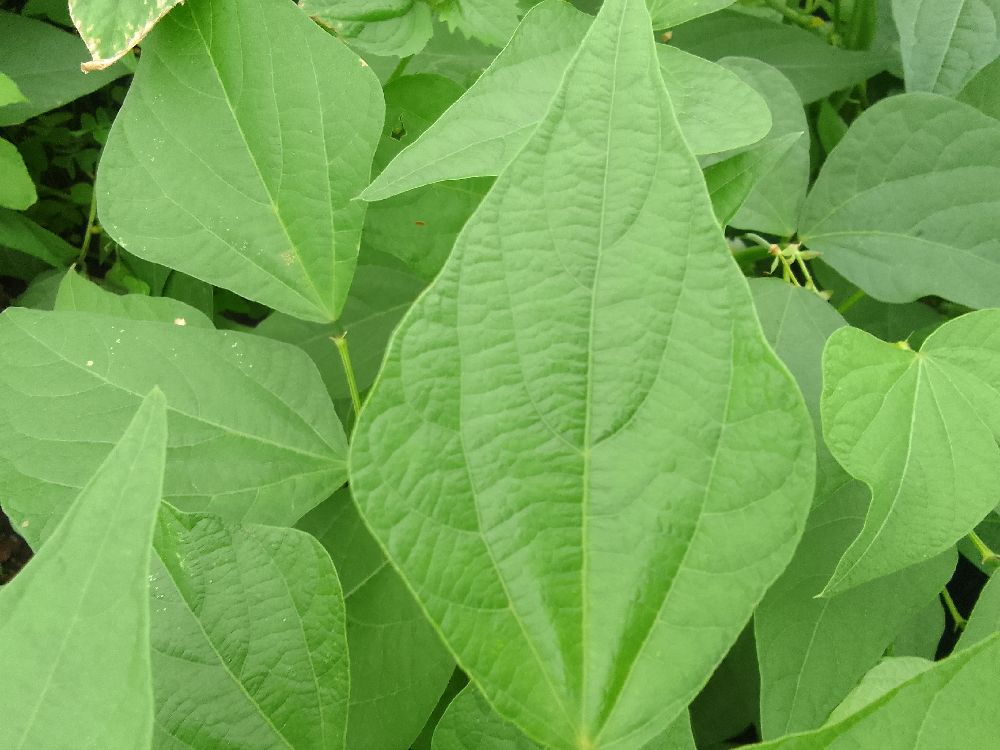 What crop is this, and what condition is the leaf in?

common bean, healthy
